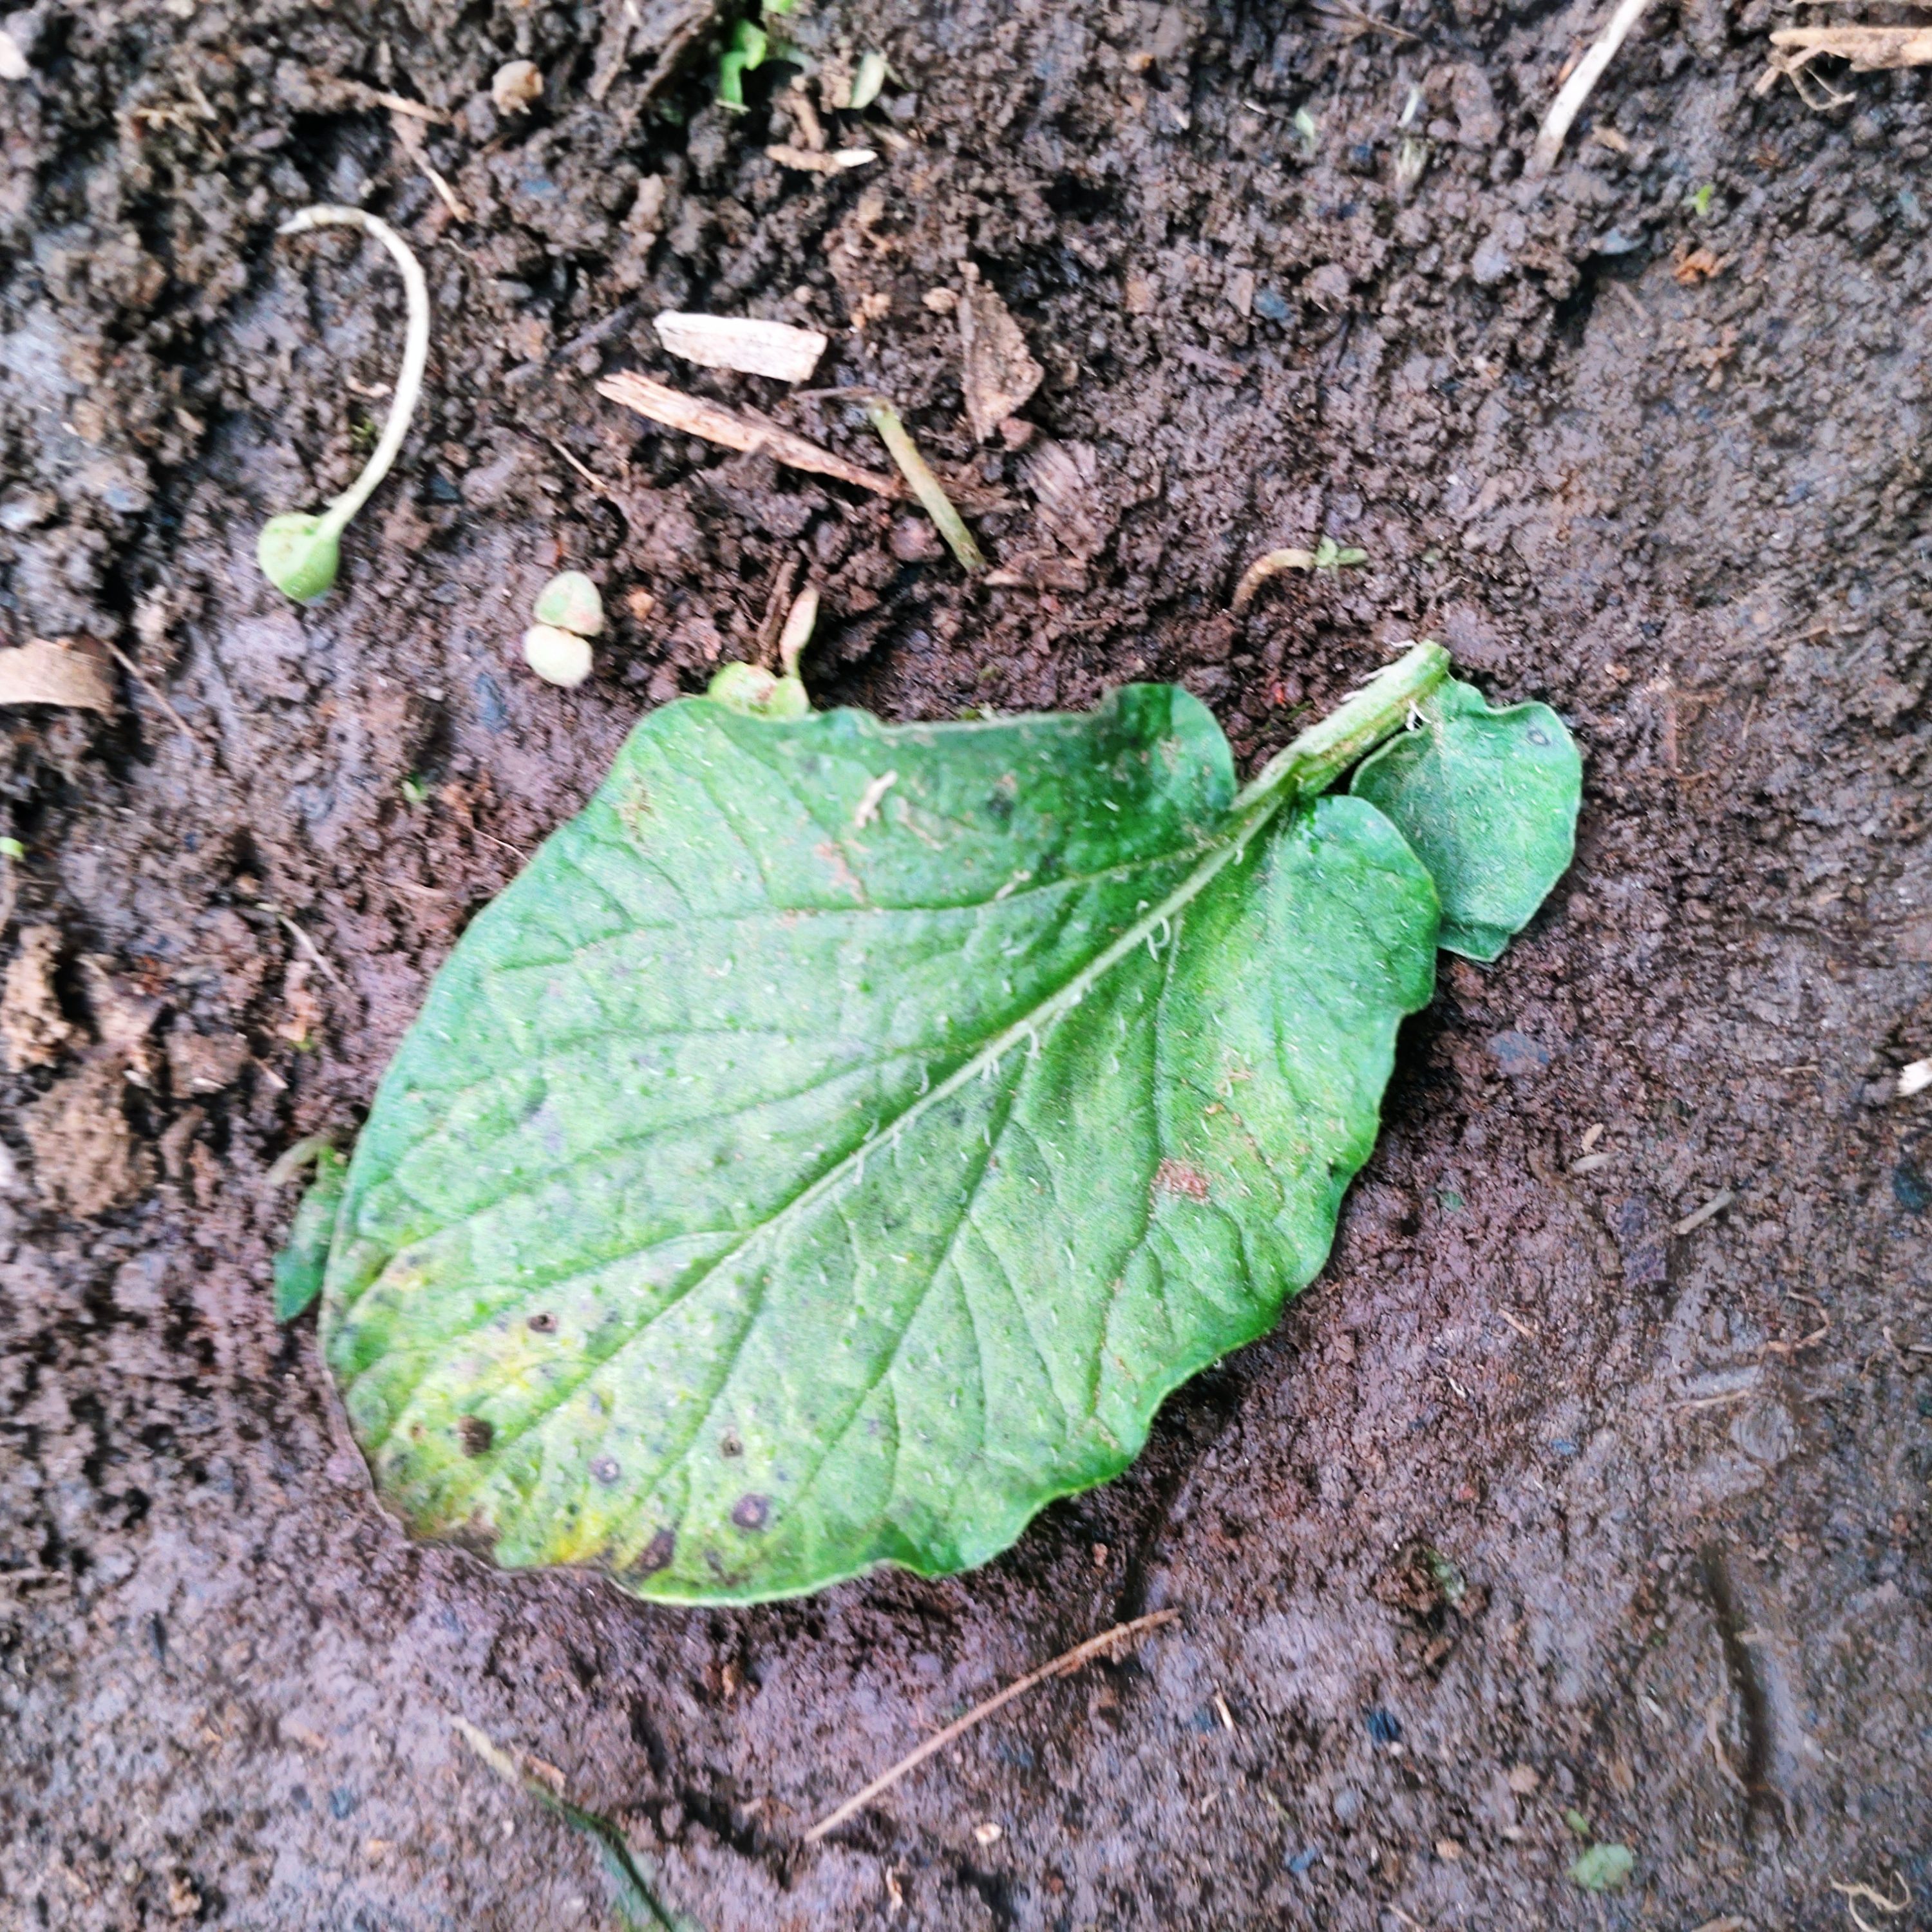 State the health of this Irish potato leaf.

late blight
